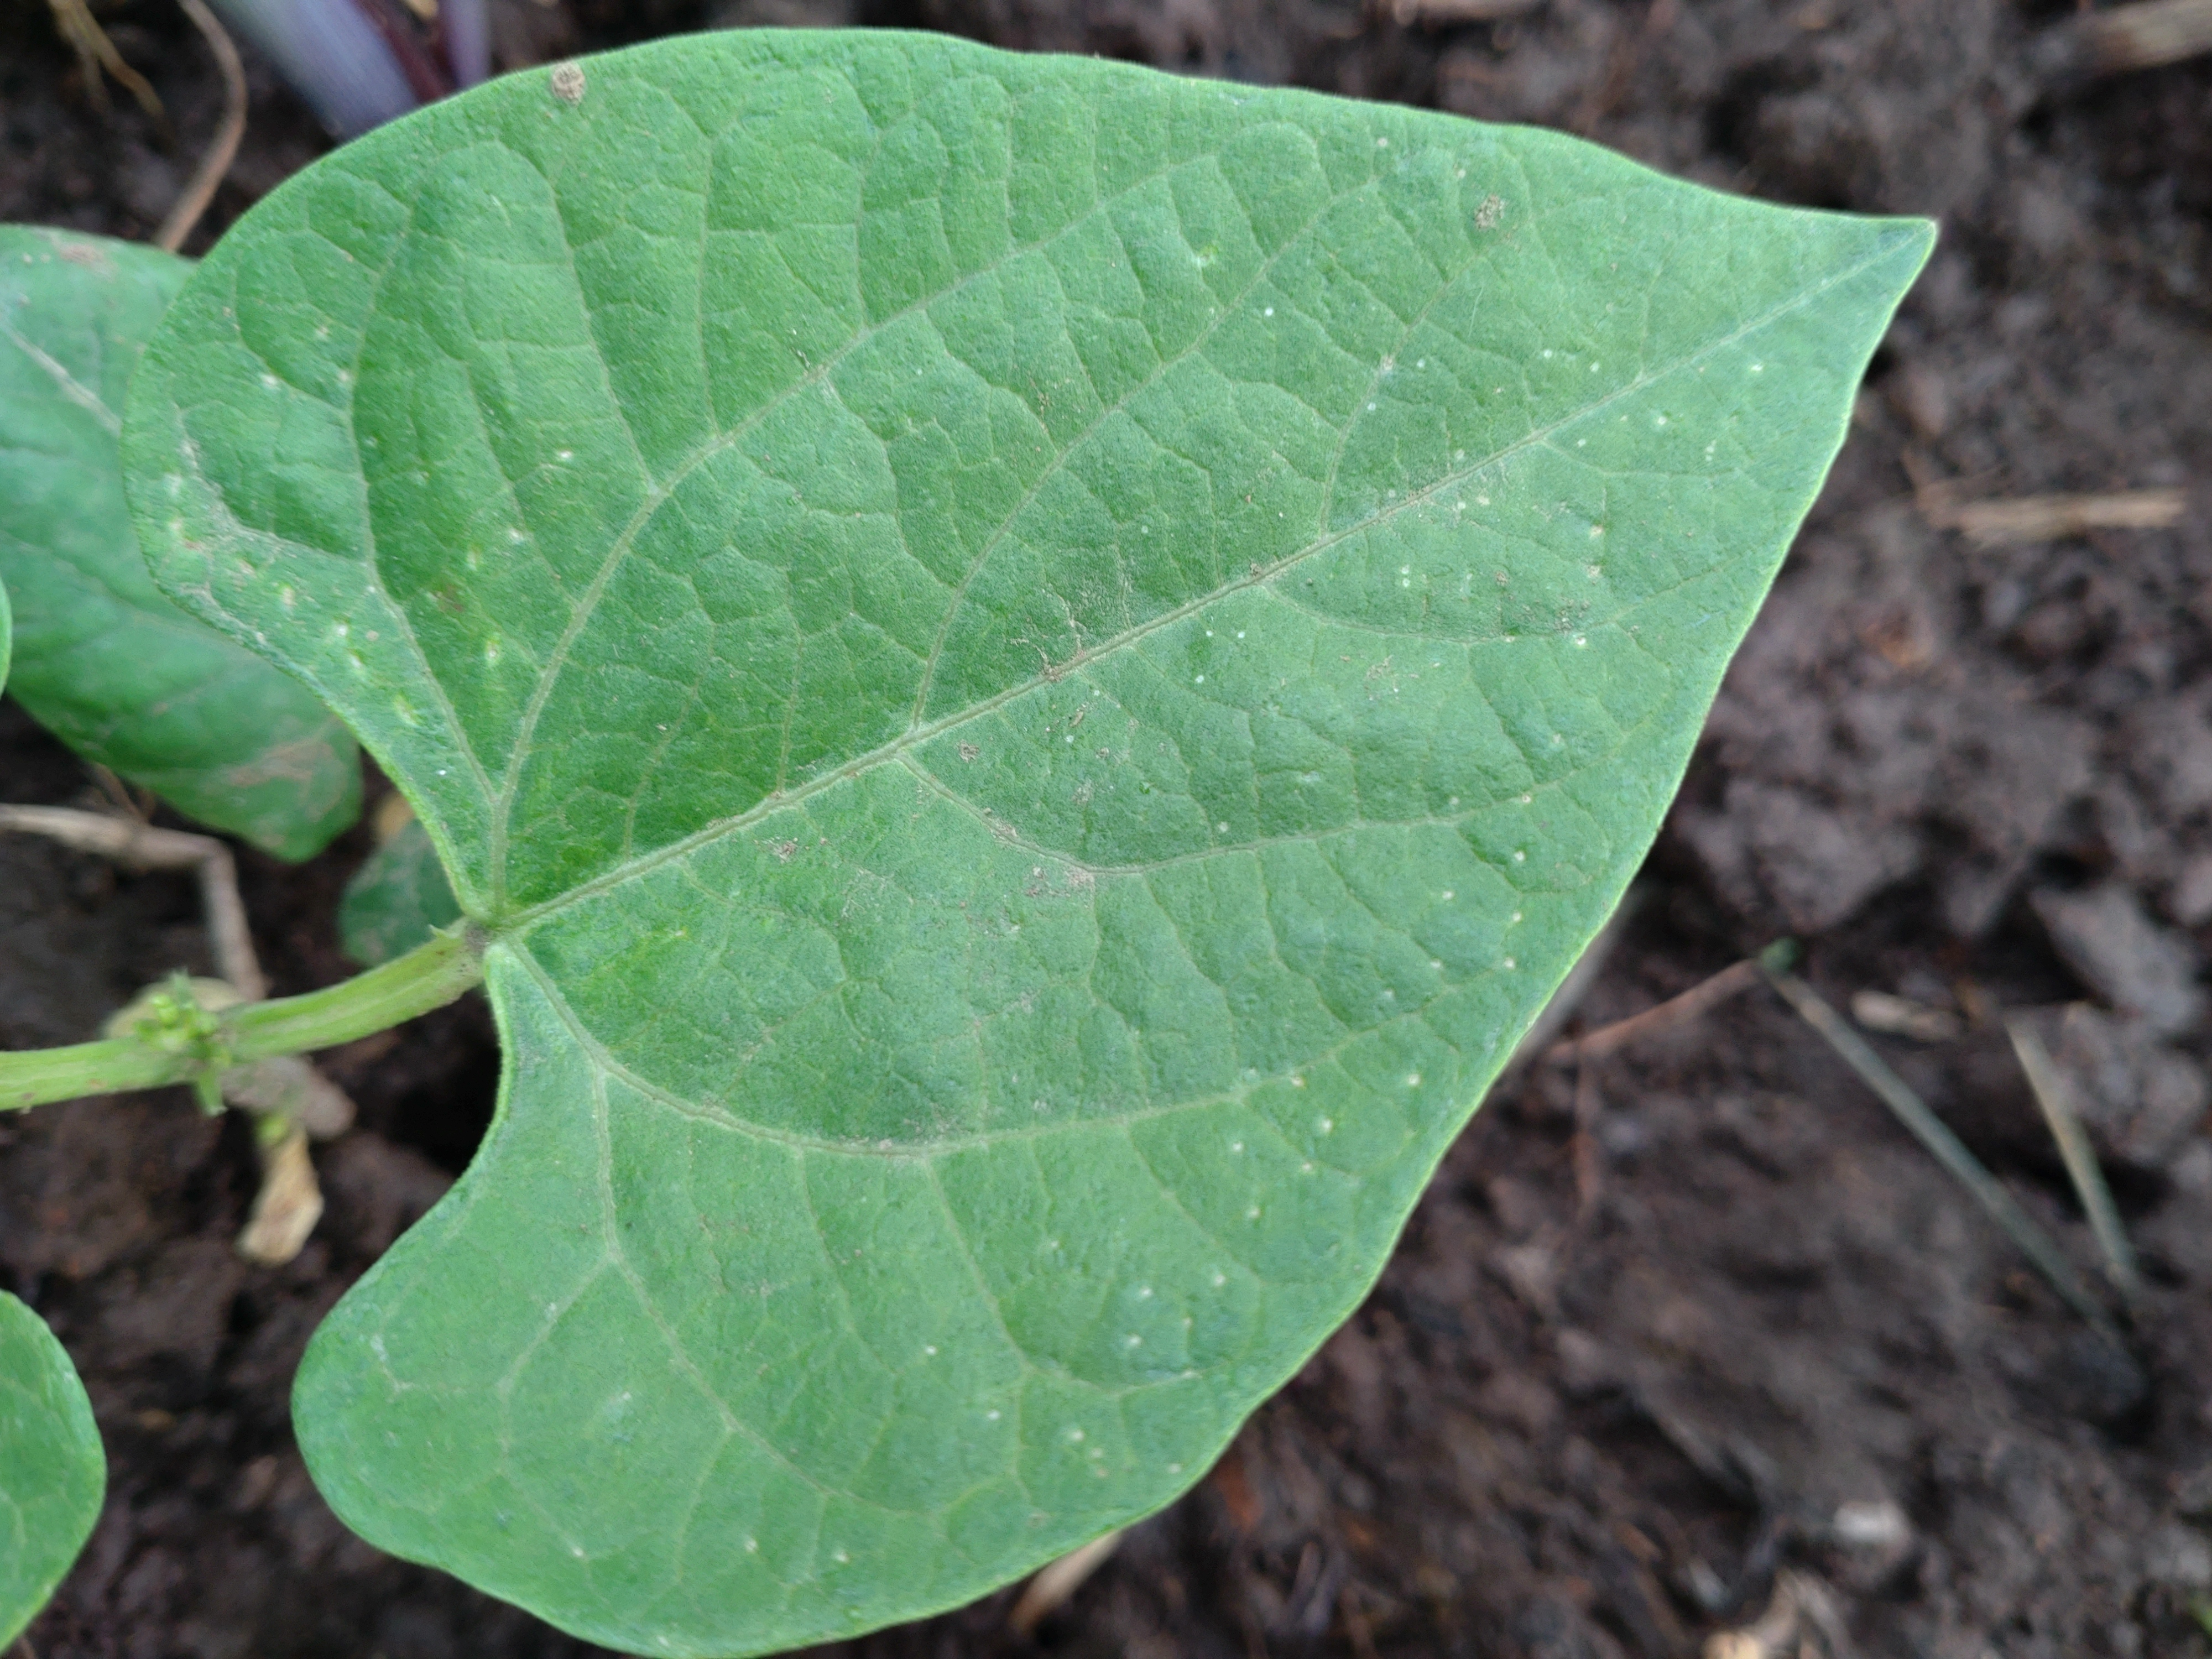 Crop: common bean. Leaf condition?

healthy
